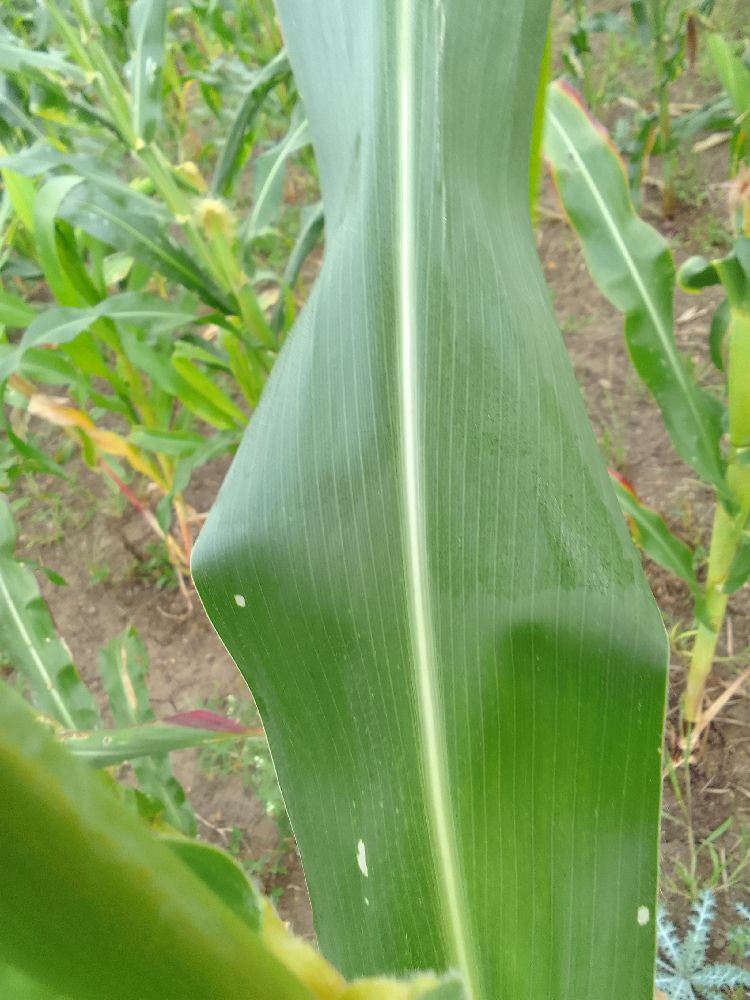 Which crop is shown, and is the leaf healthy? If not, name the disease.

maize, healthy
